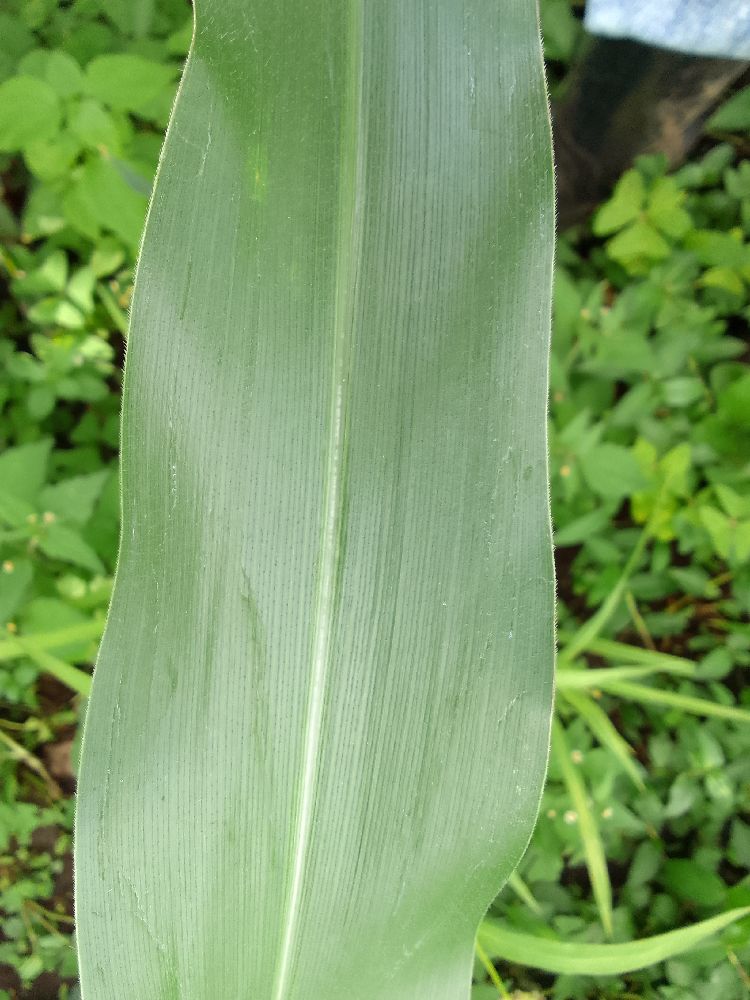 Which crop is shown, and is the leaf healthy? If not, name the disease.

maize, healthy
